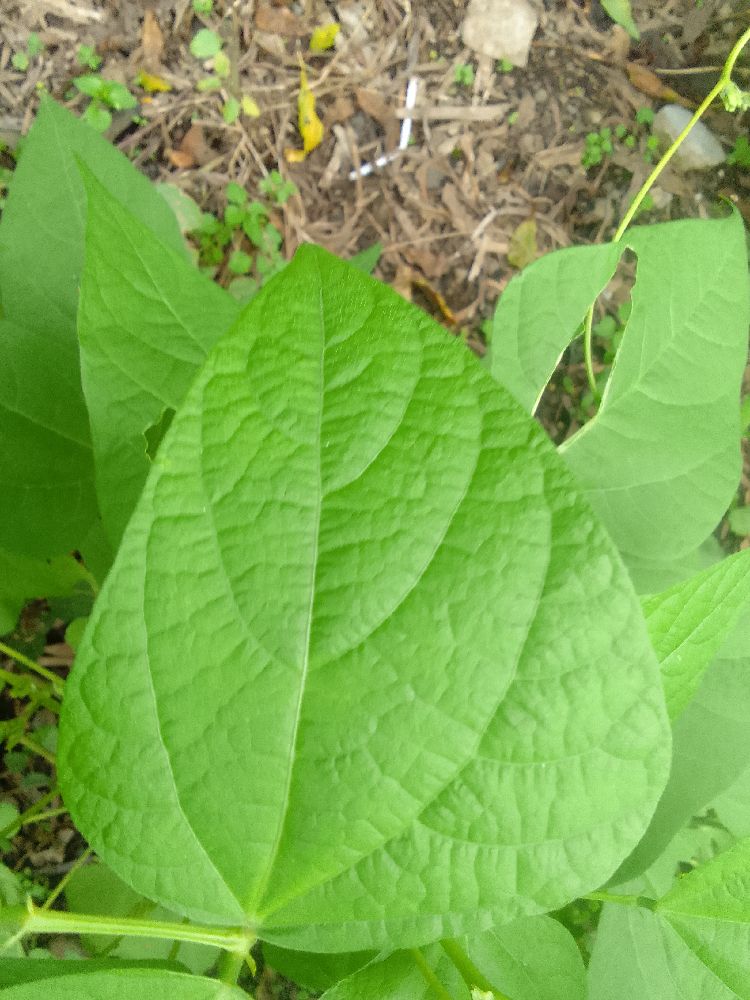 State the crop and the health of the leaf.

common bean, healthy
